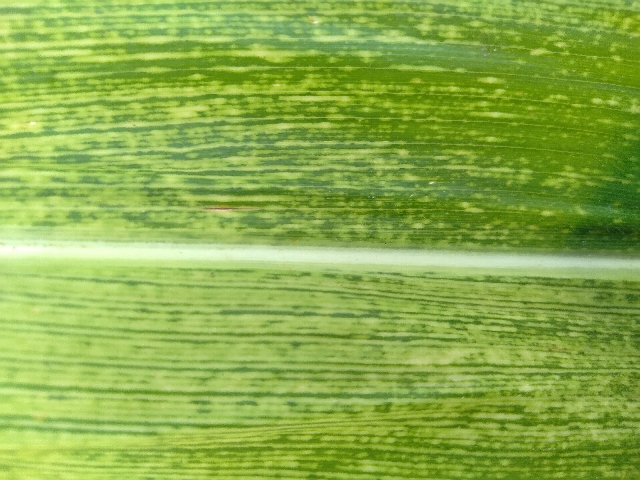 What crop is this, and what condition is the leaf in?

maize, maize streak virus
